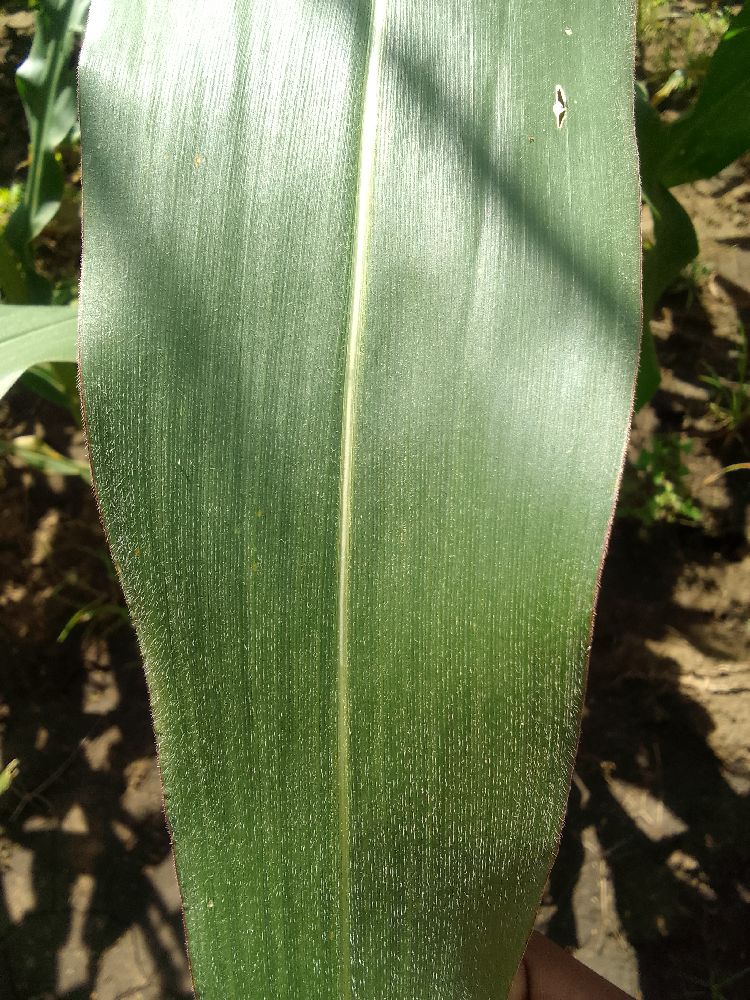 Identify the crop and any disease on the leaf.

maize, healthy
